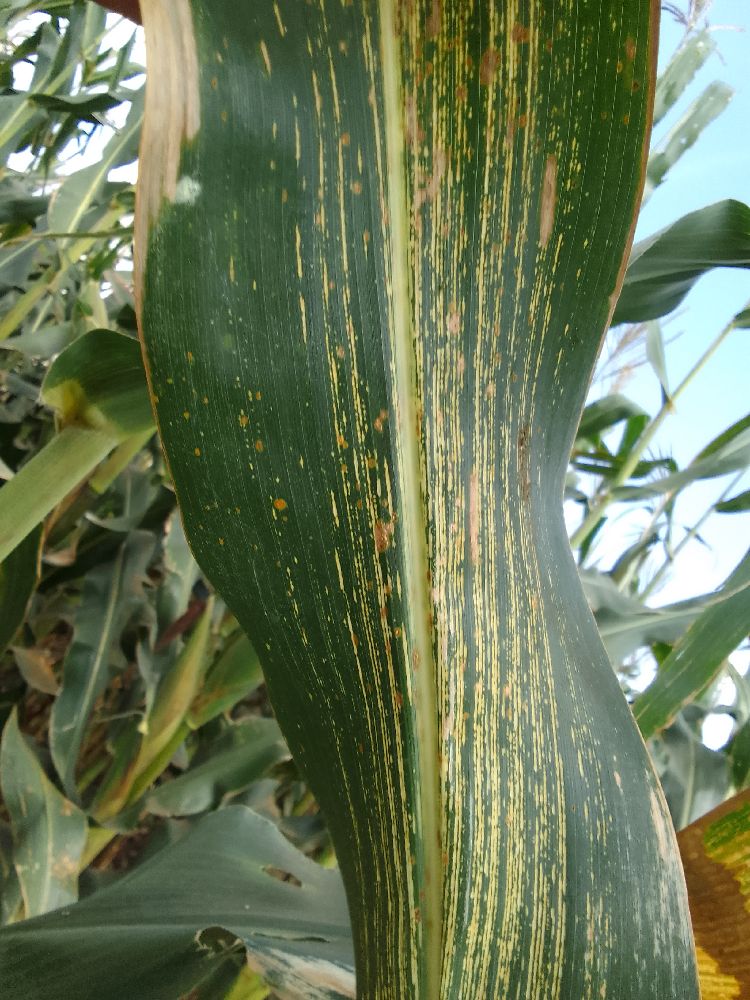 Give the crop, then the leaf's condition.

maize, maize streak virus
